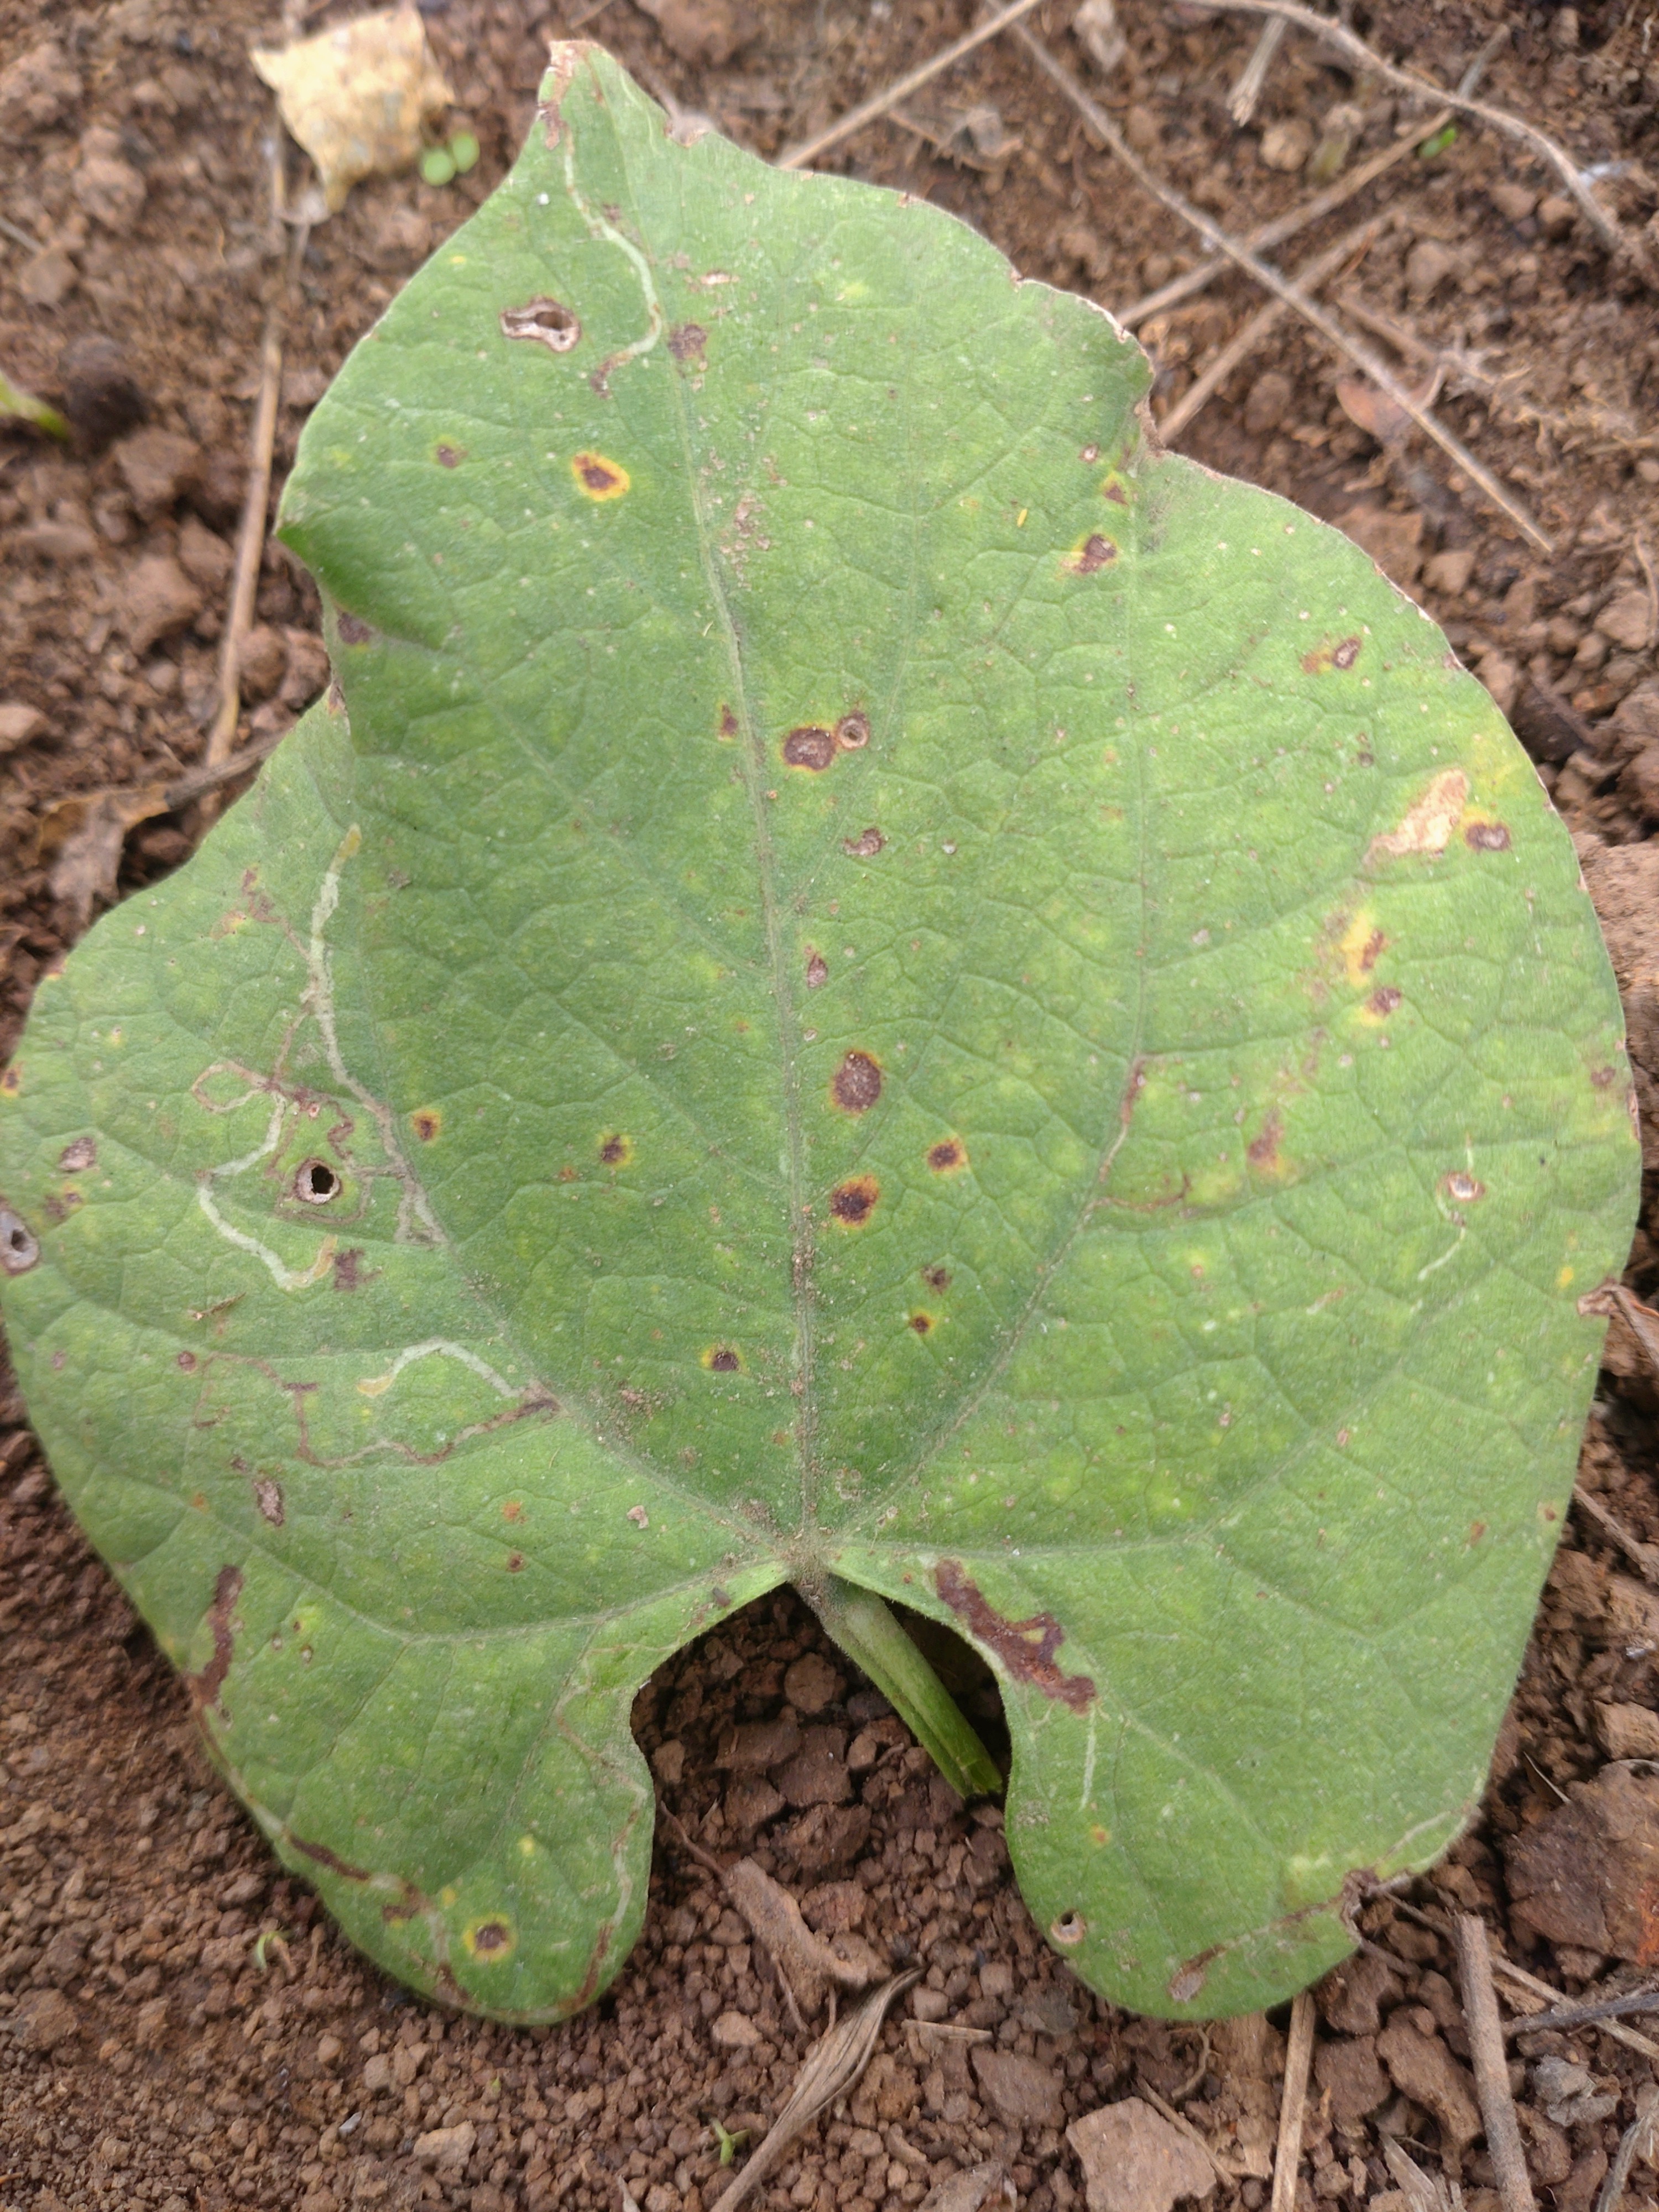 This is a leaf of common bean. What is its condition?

rust
